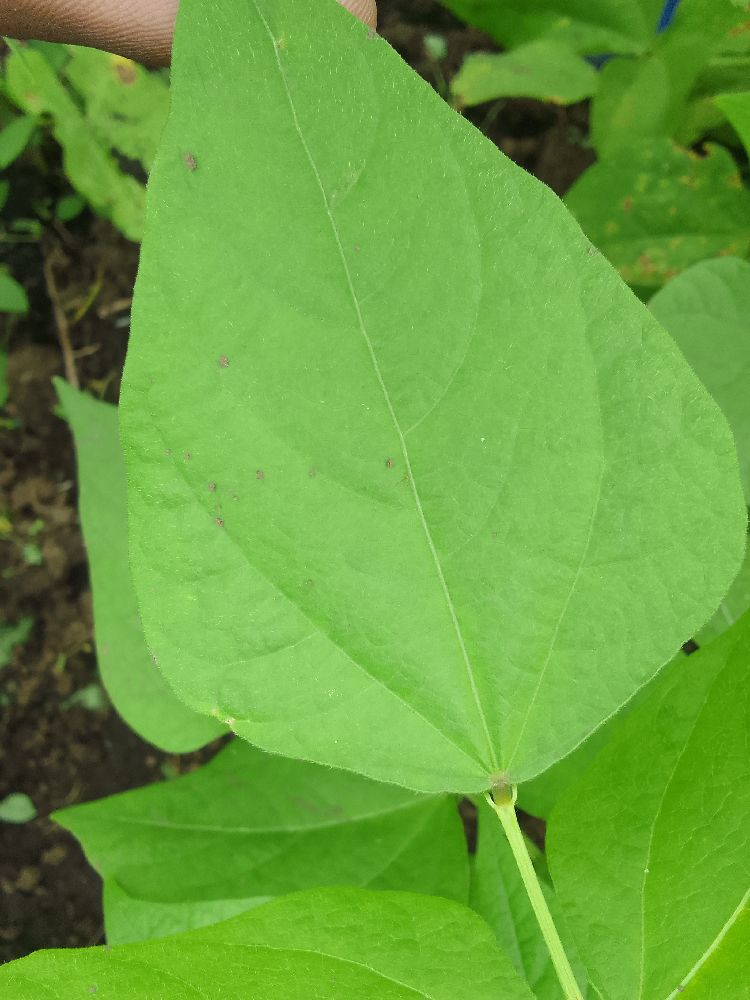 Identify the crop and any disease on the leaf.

common bean, healthy
